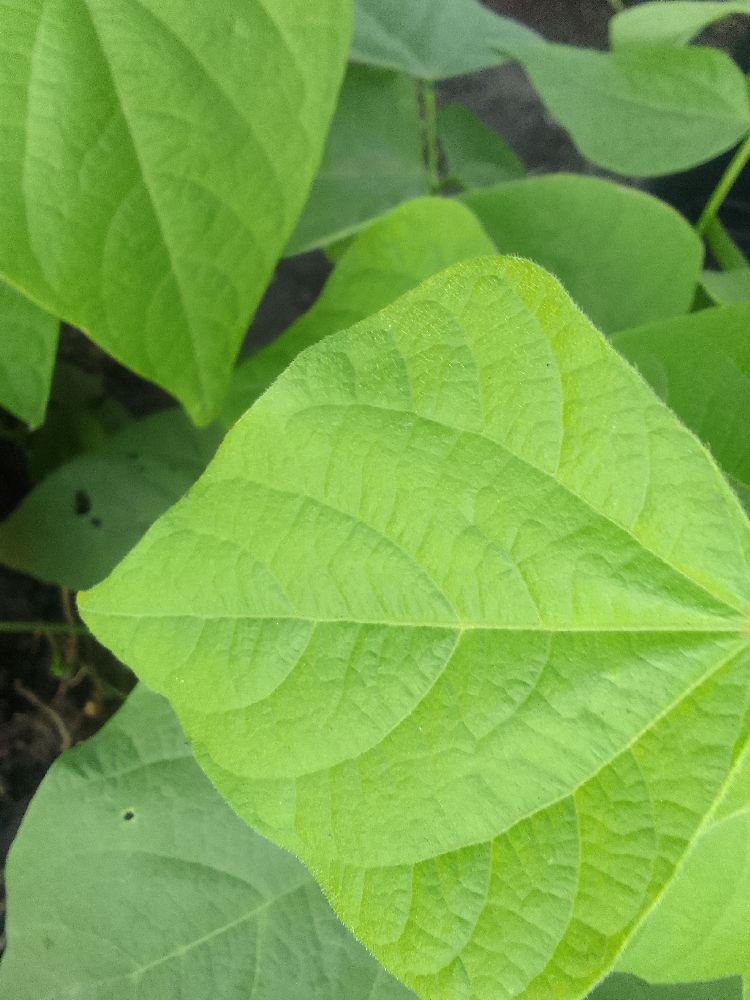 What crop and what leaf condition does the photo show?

common bean, healthy
